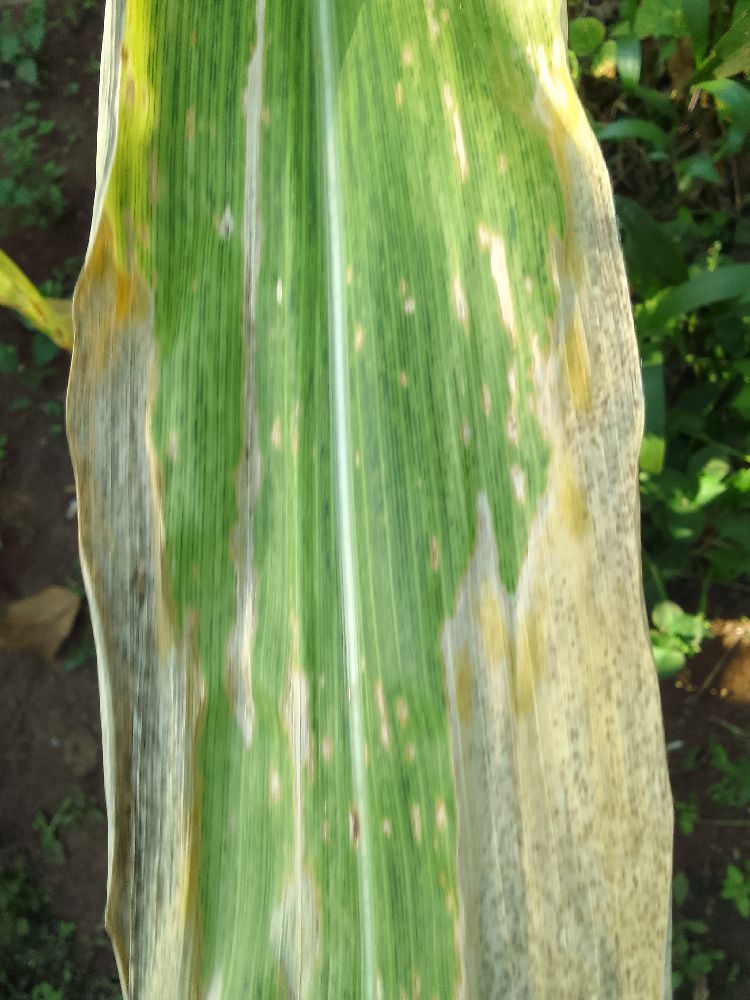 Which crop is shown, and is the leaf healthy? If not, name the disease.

maize, maize lethal necrosis
